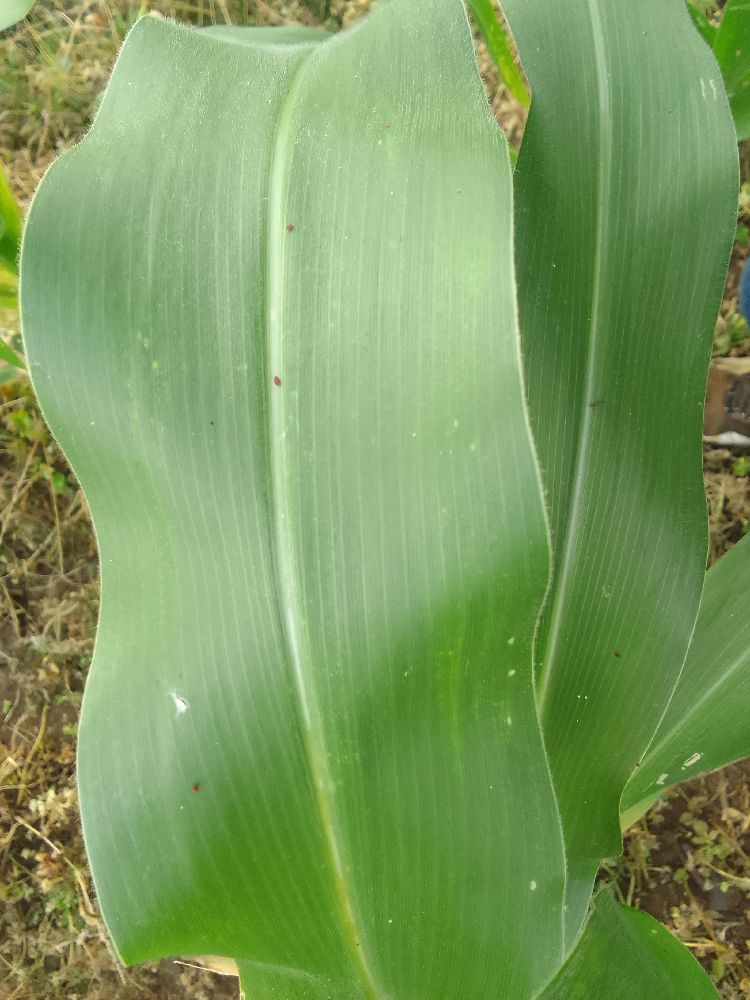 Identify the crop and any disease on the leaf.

maize, healthy
